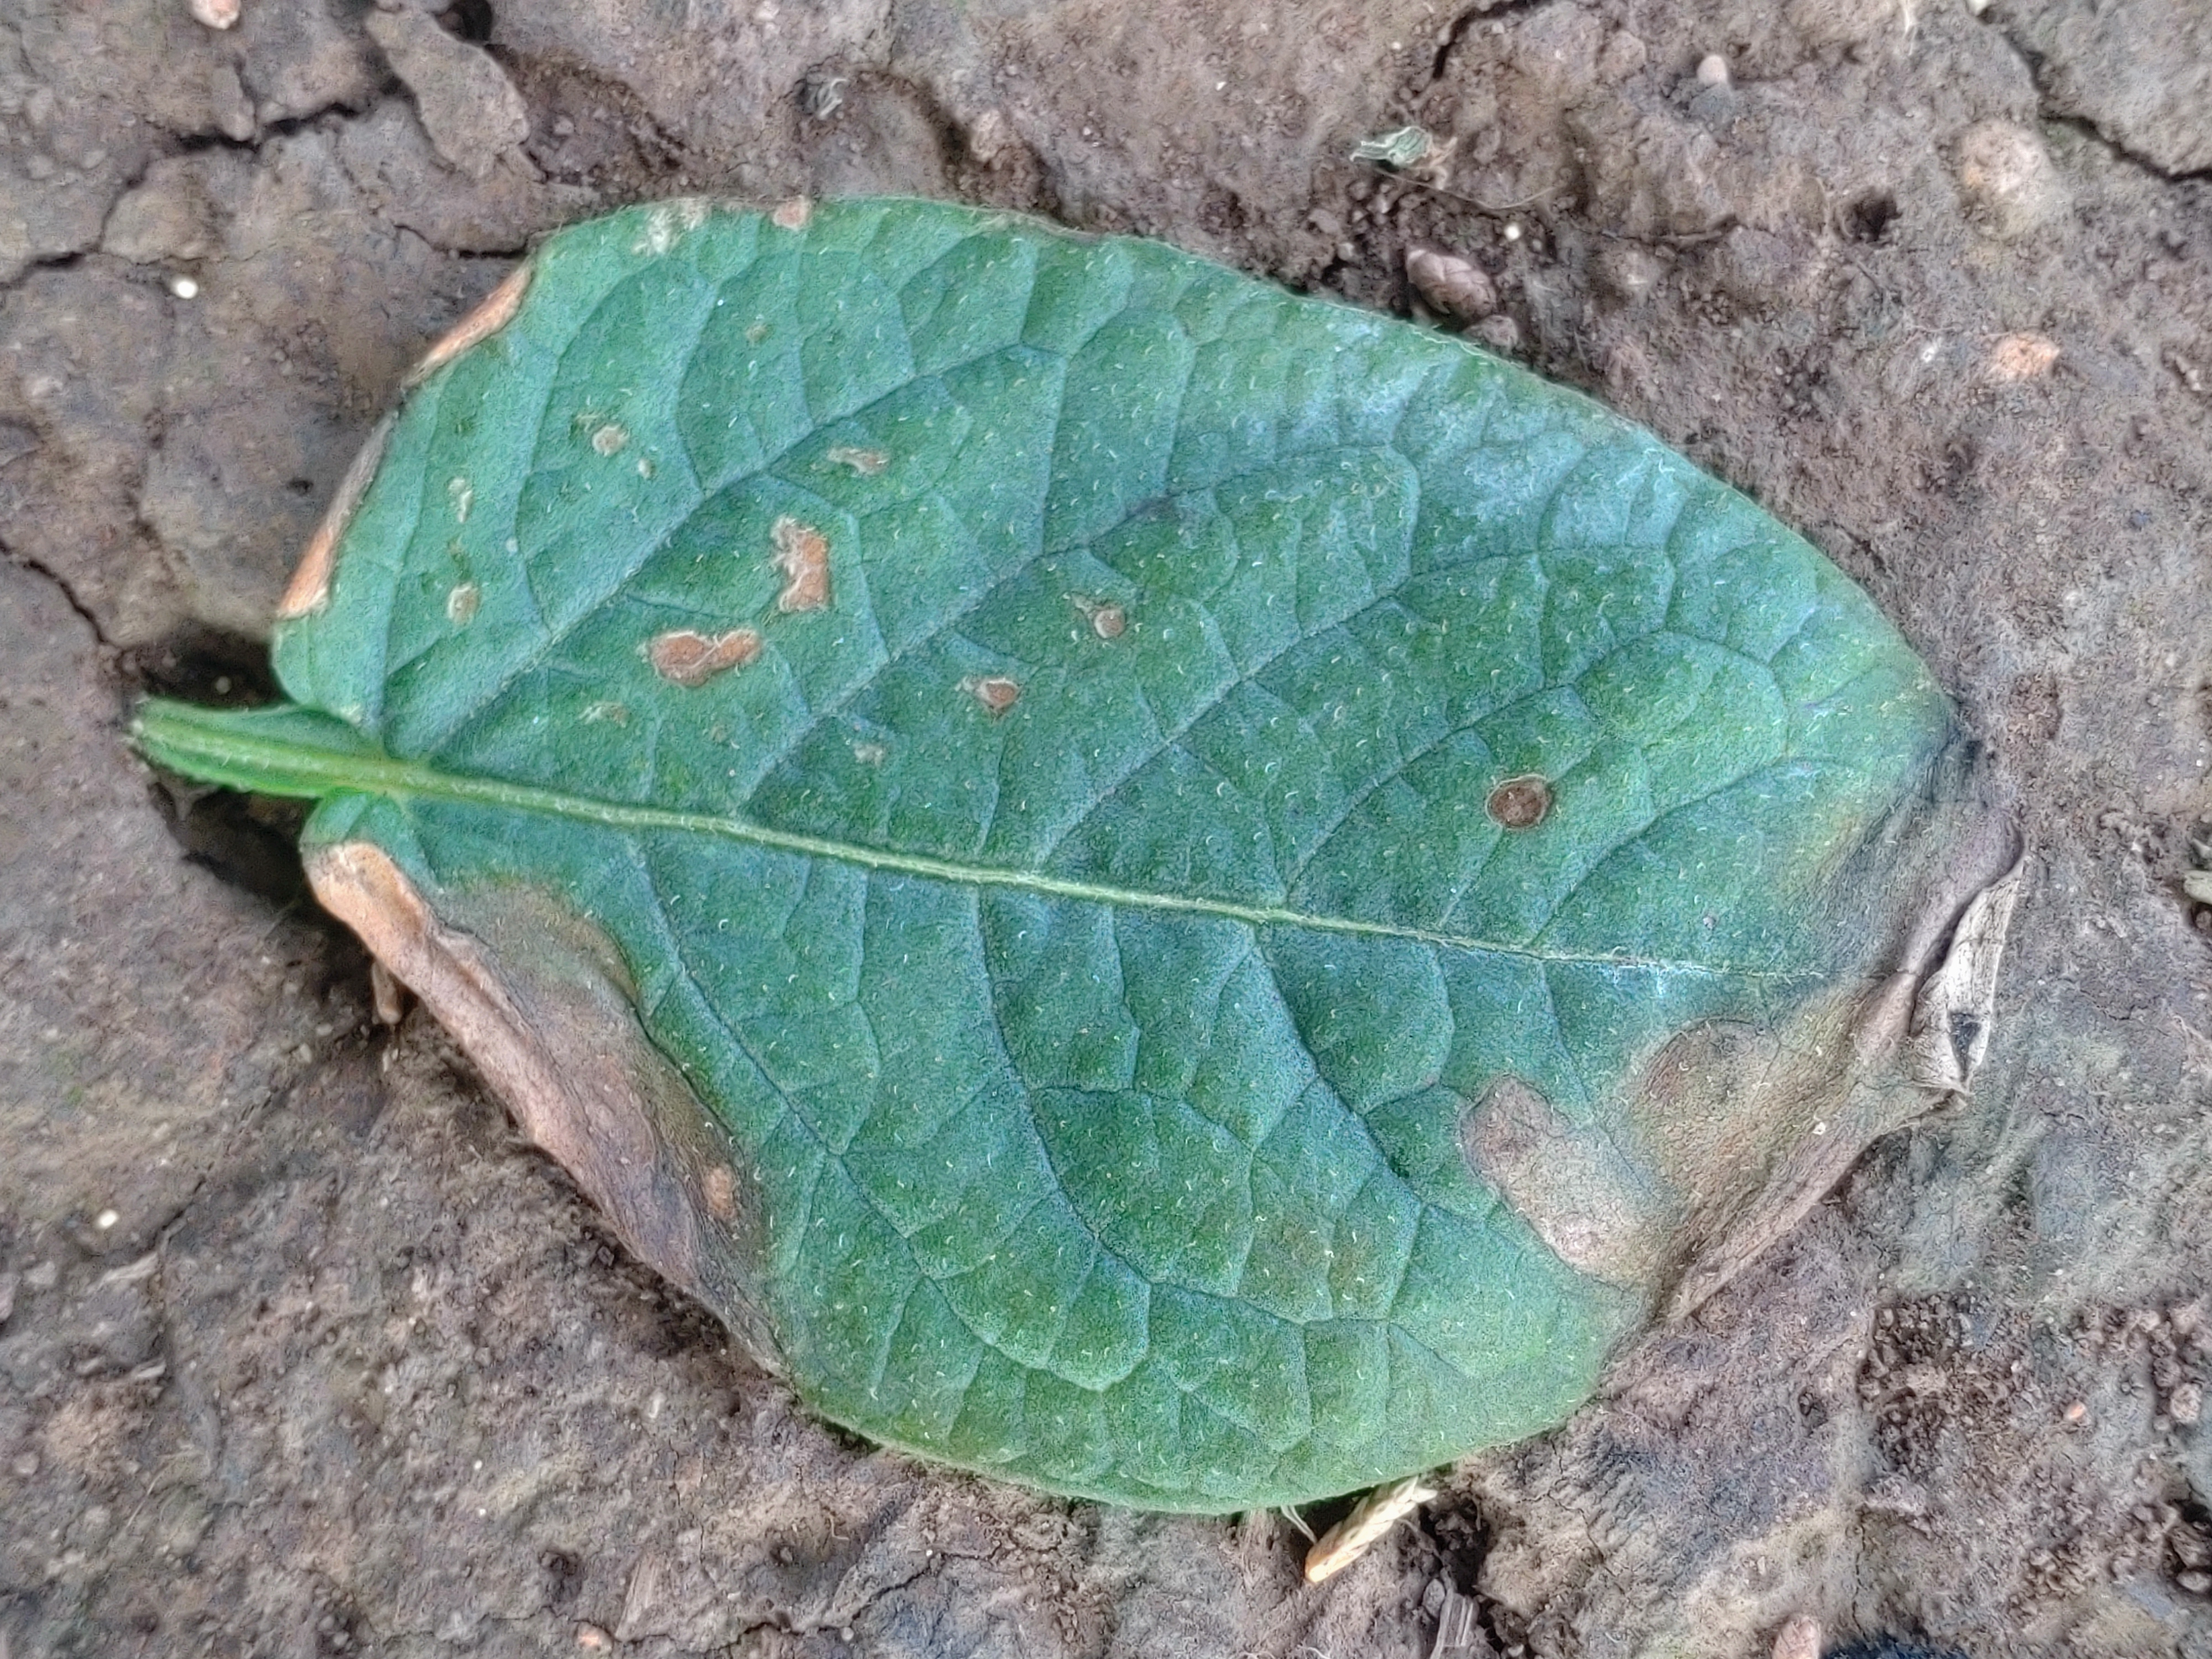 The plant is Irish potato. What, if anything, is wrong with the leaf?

early blight
